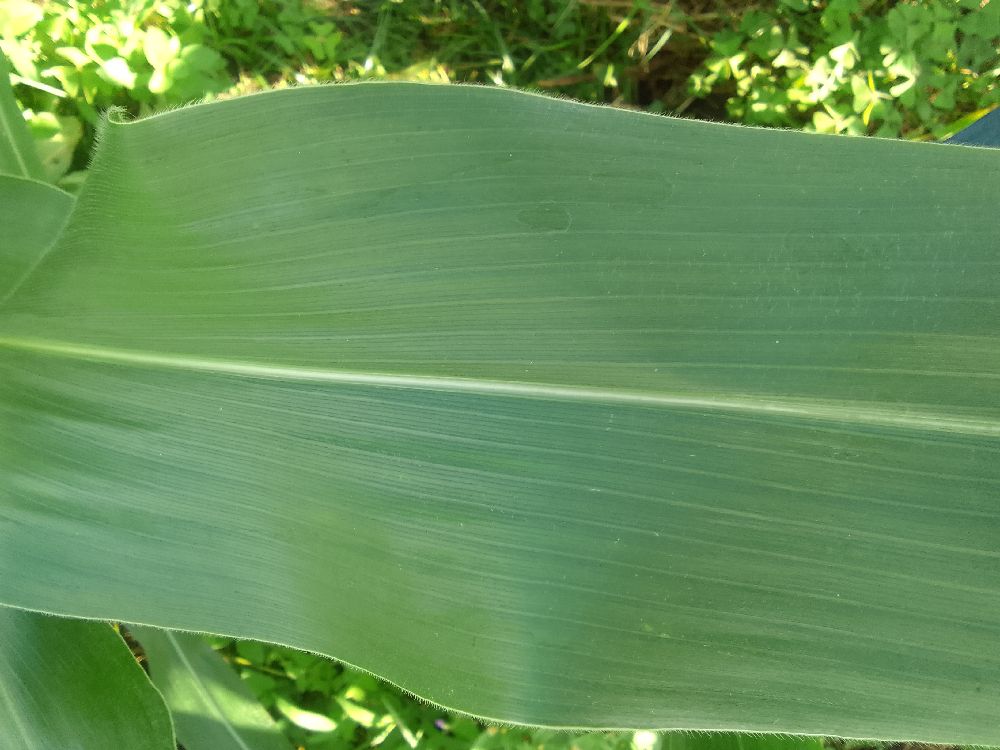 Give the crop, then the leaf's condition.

maize, healthy
